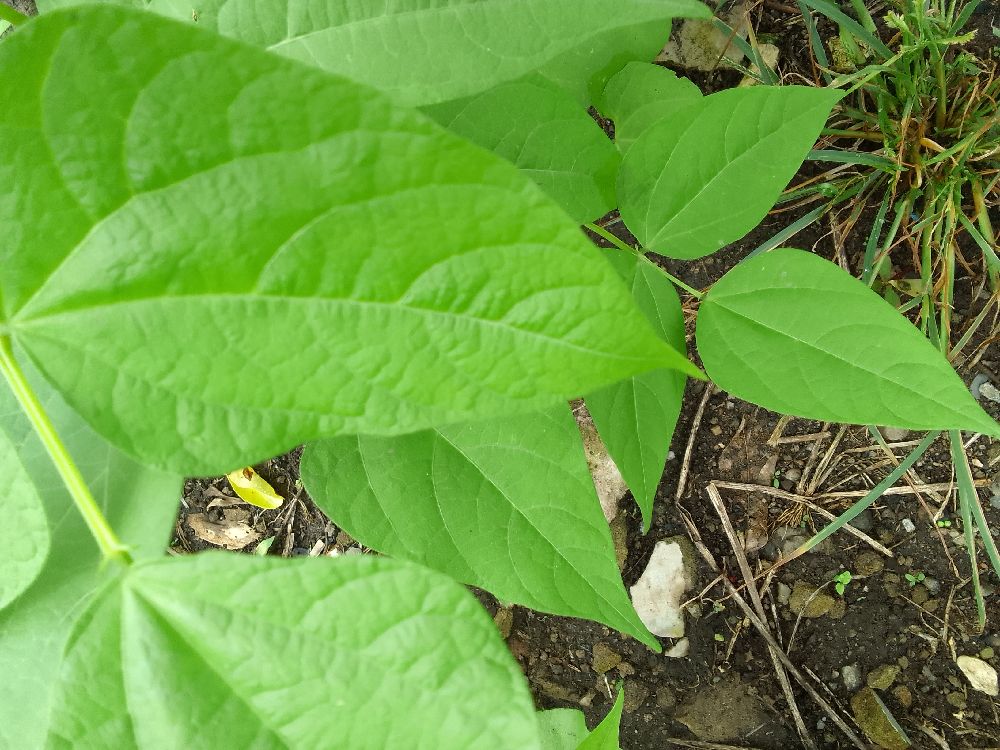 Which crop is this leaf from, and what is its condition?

common bean, healthy
